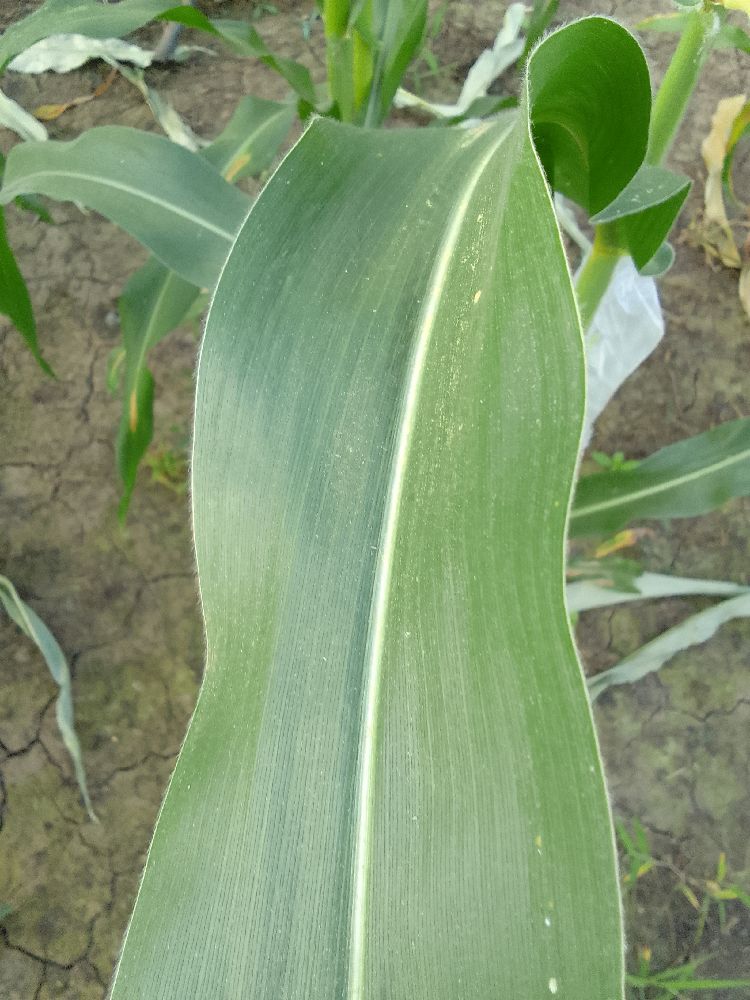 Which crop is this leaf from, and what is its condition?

maize, healthy
